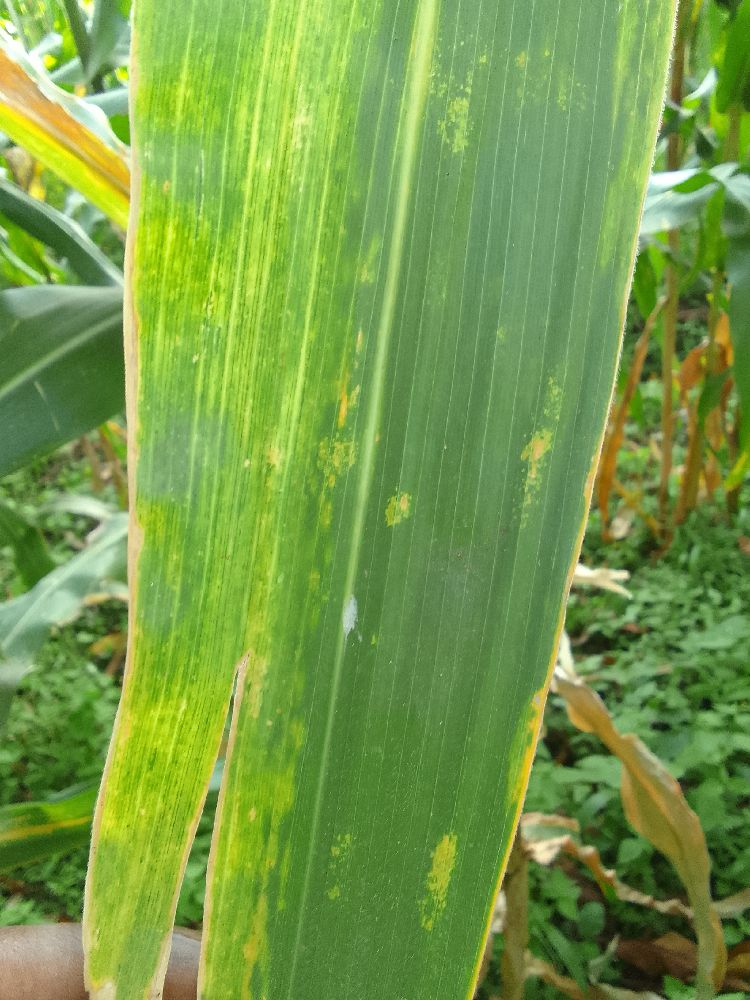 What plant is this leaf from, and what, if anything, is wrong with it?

maize, maize lethal necrosis
